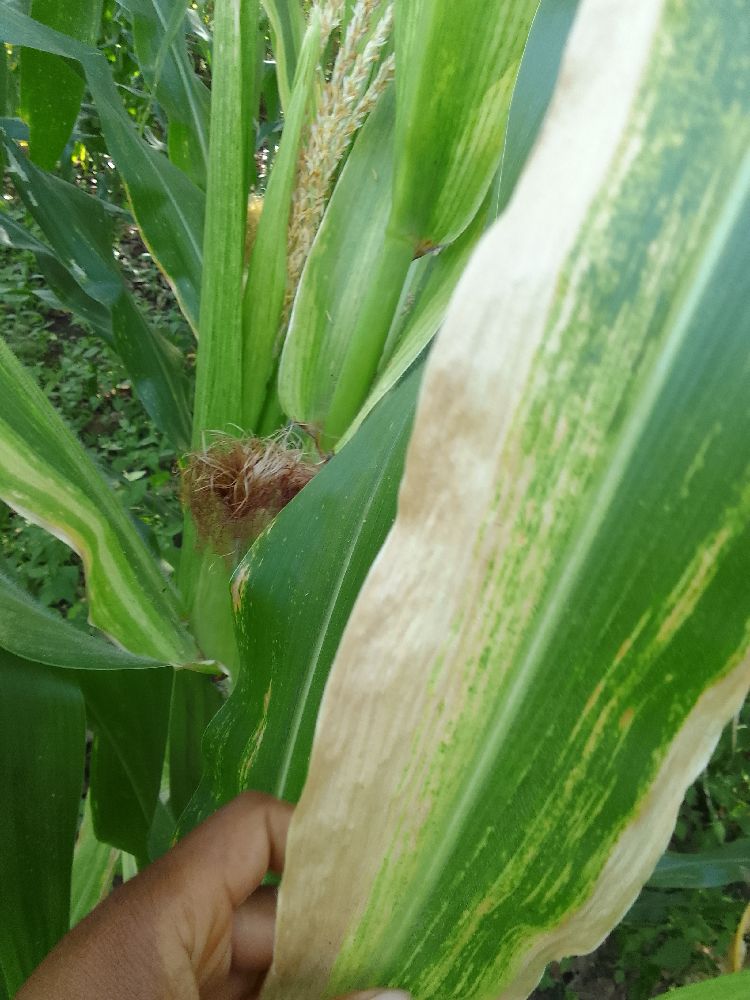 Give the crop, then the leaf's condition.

maize, maize lethal necrosis
